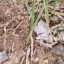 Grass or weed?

grass
